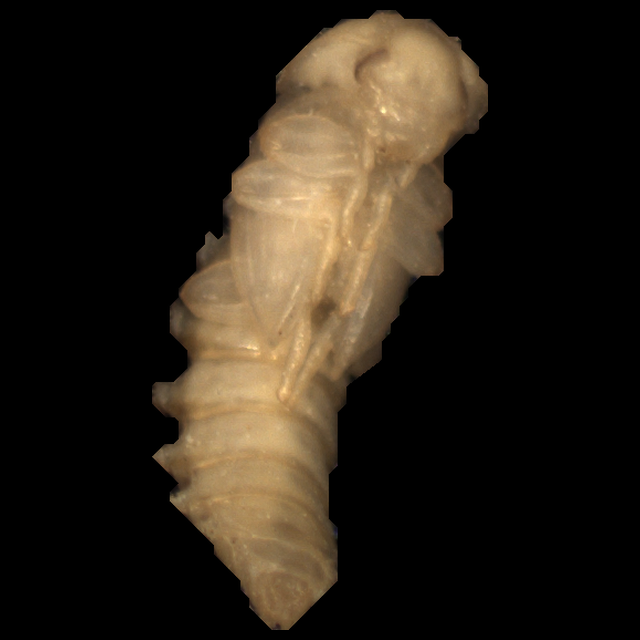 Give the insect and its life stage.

mealworm pupa
